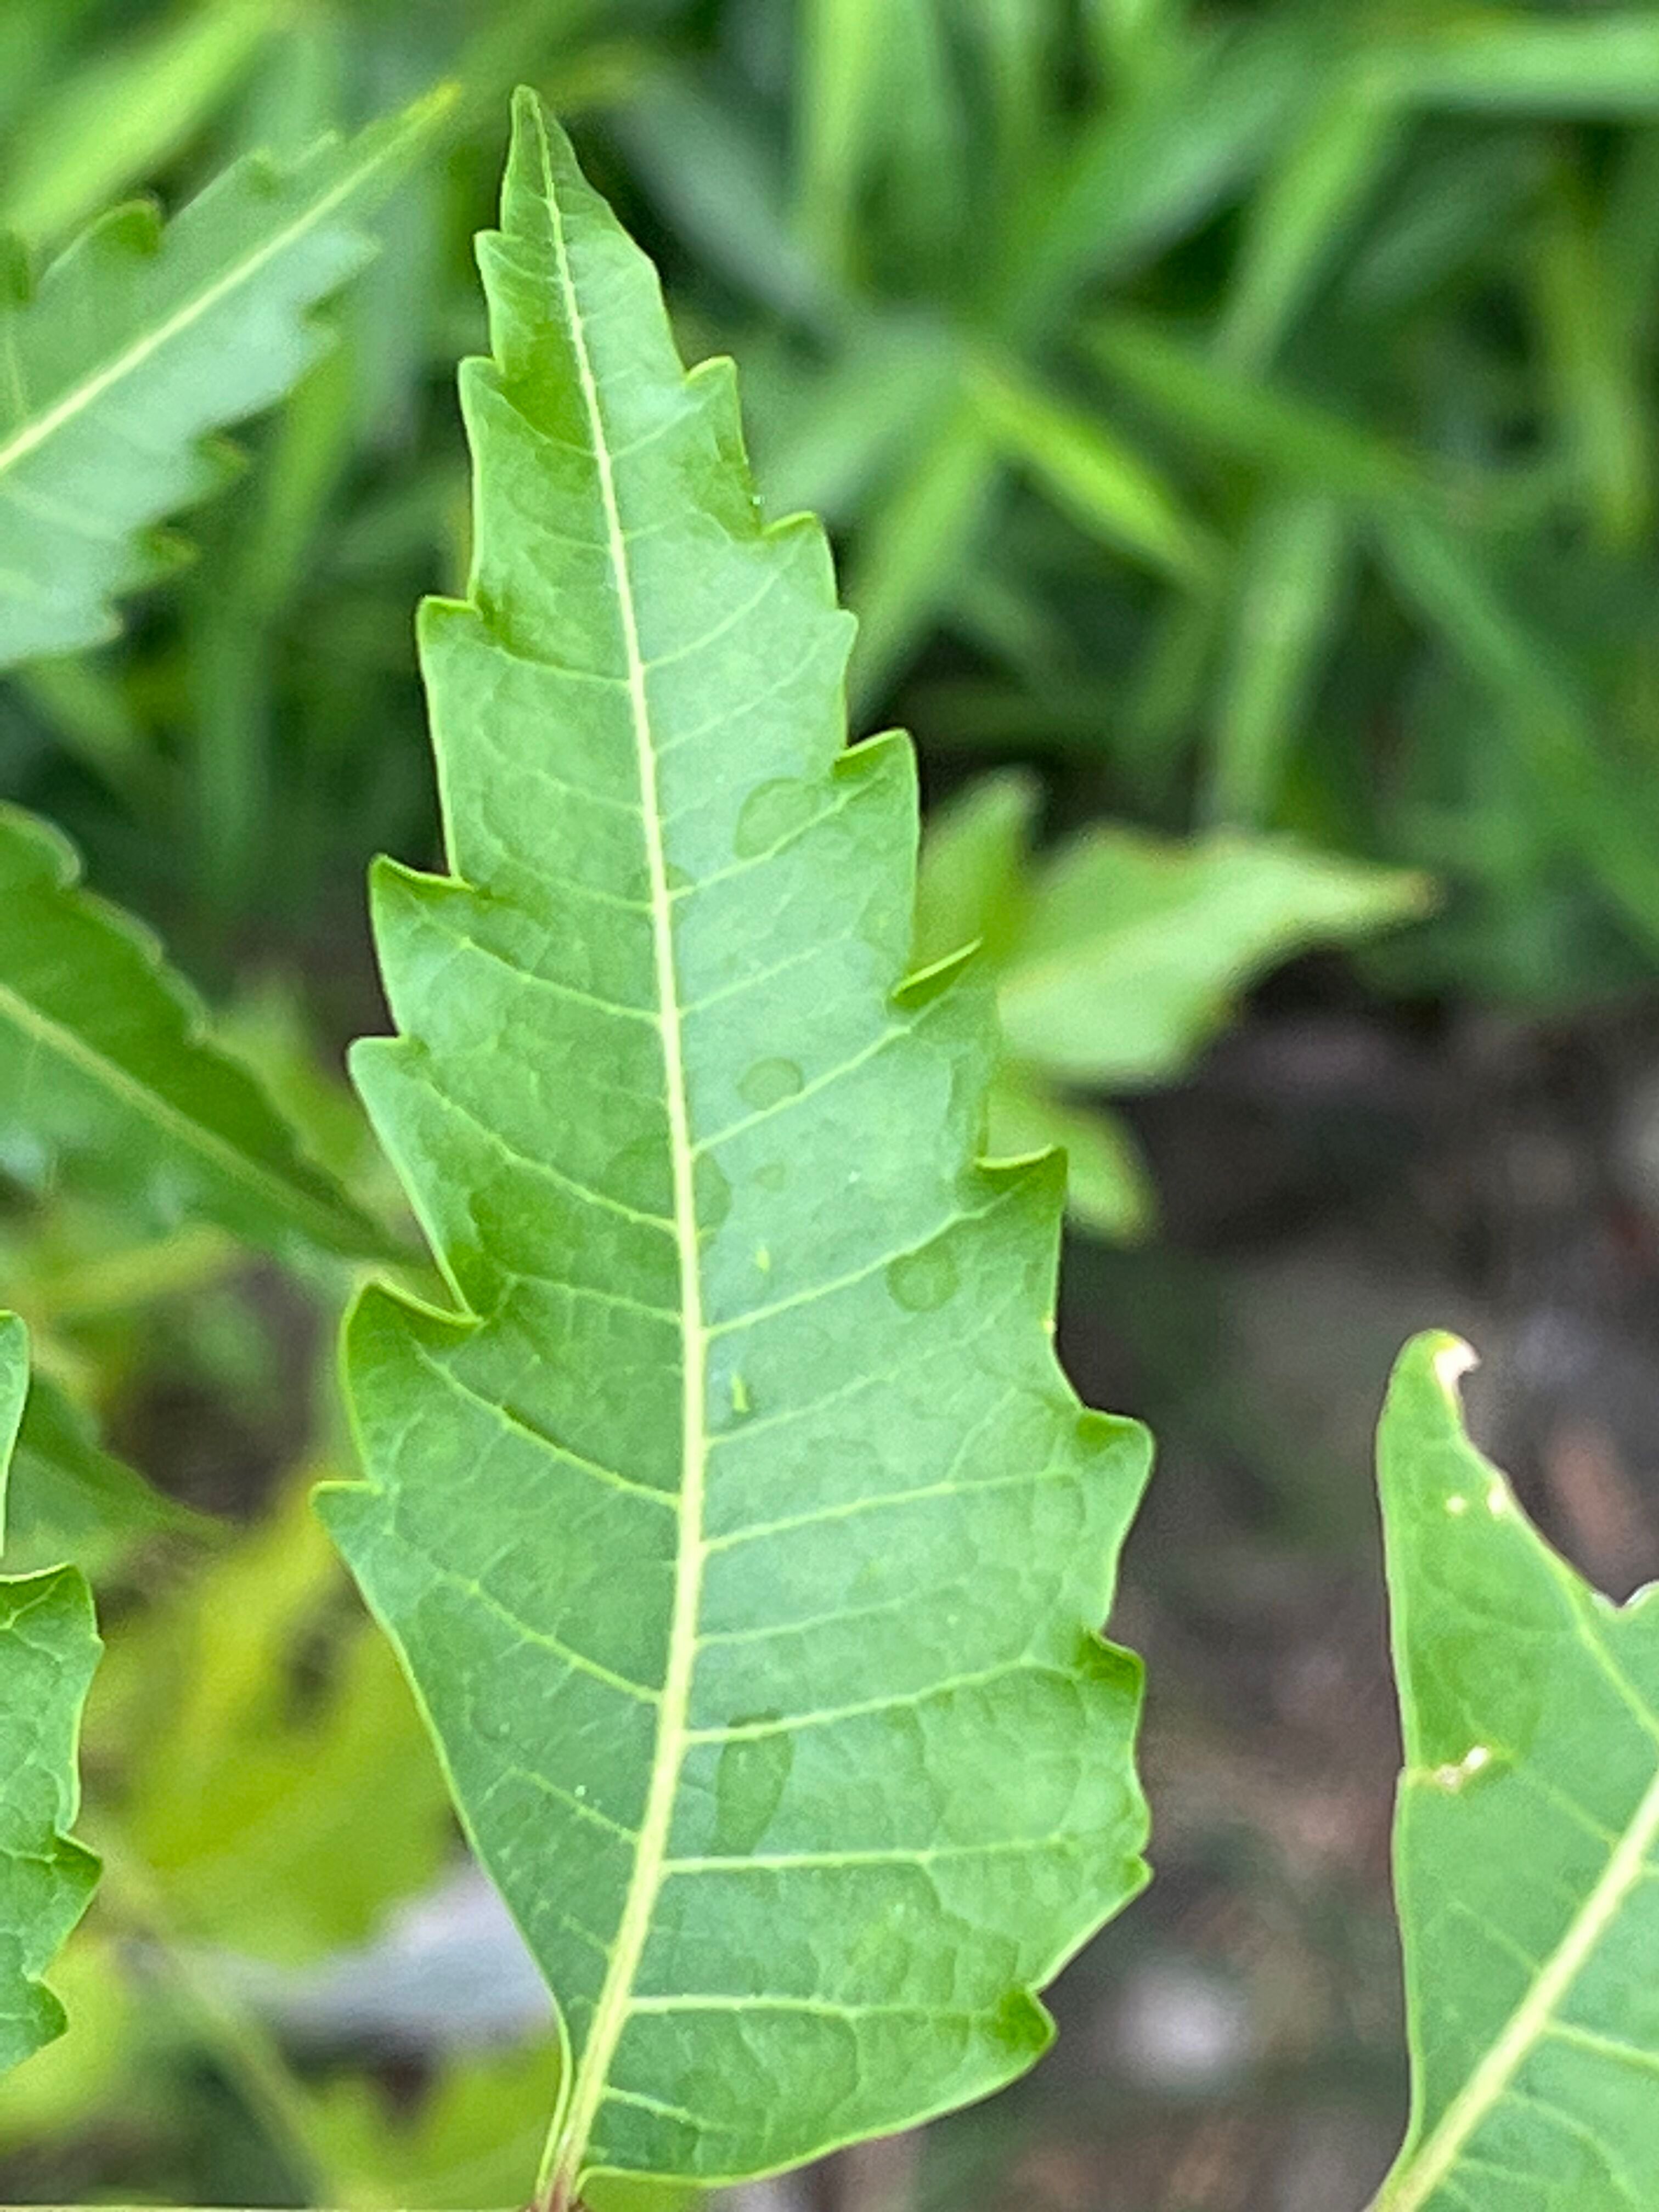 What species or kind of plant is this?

neem
